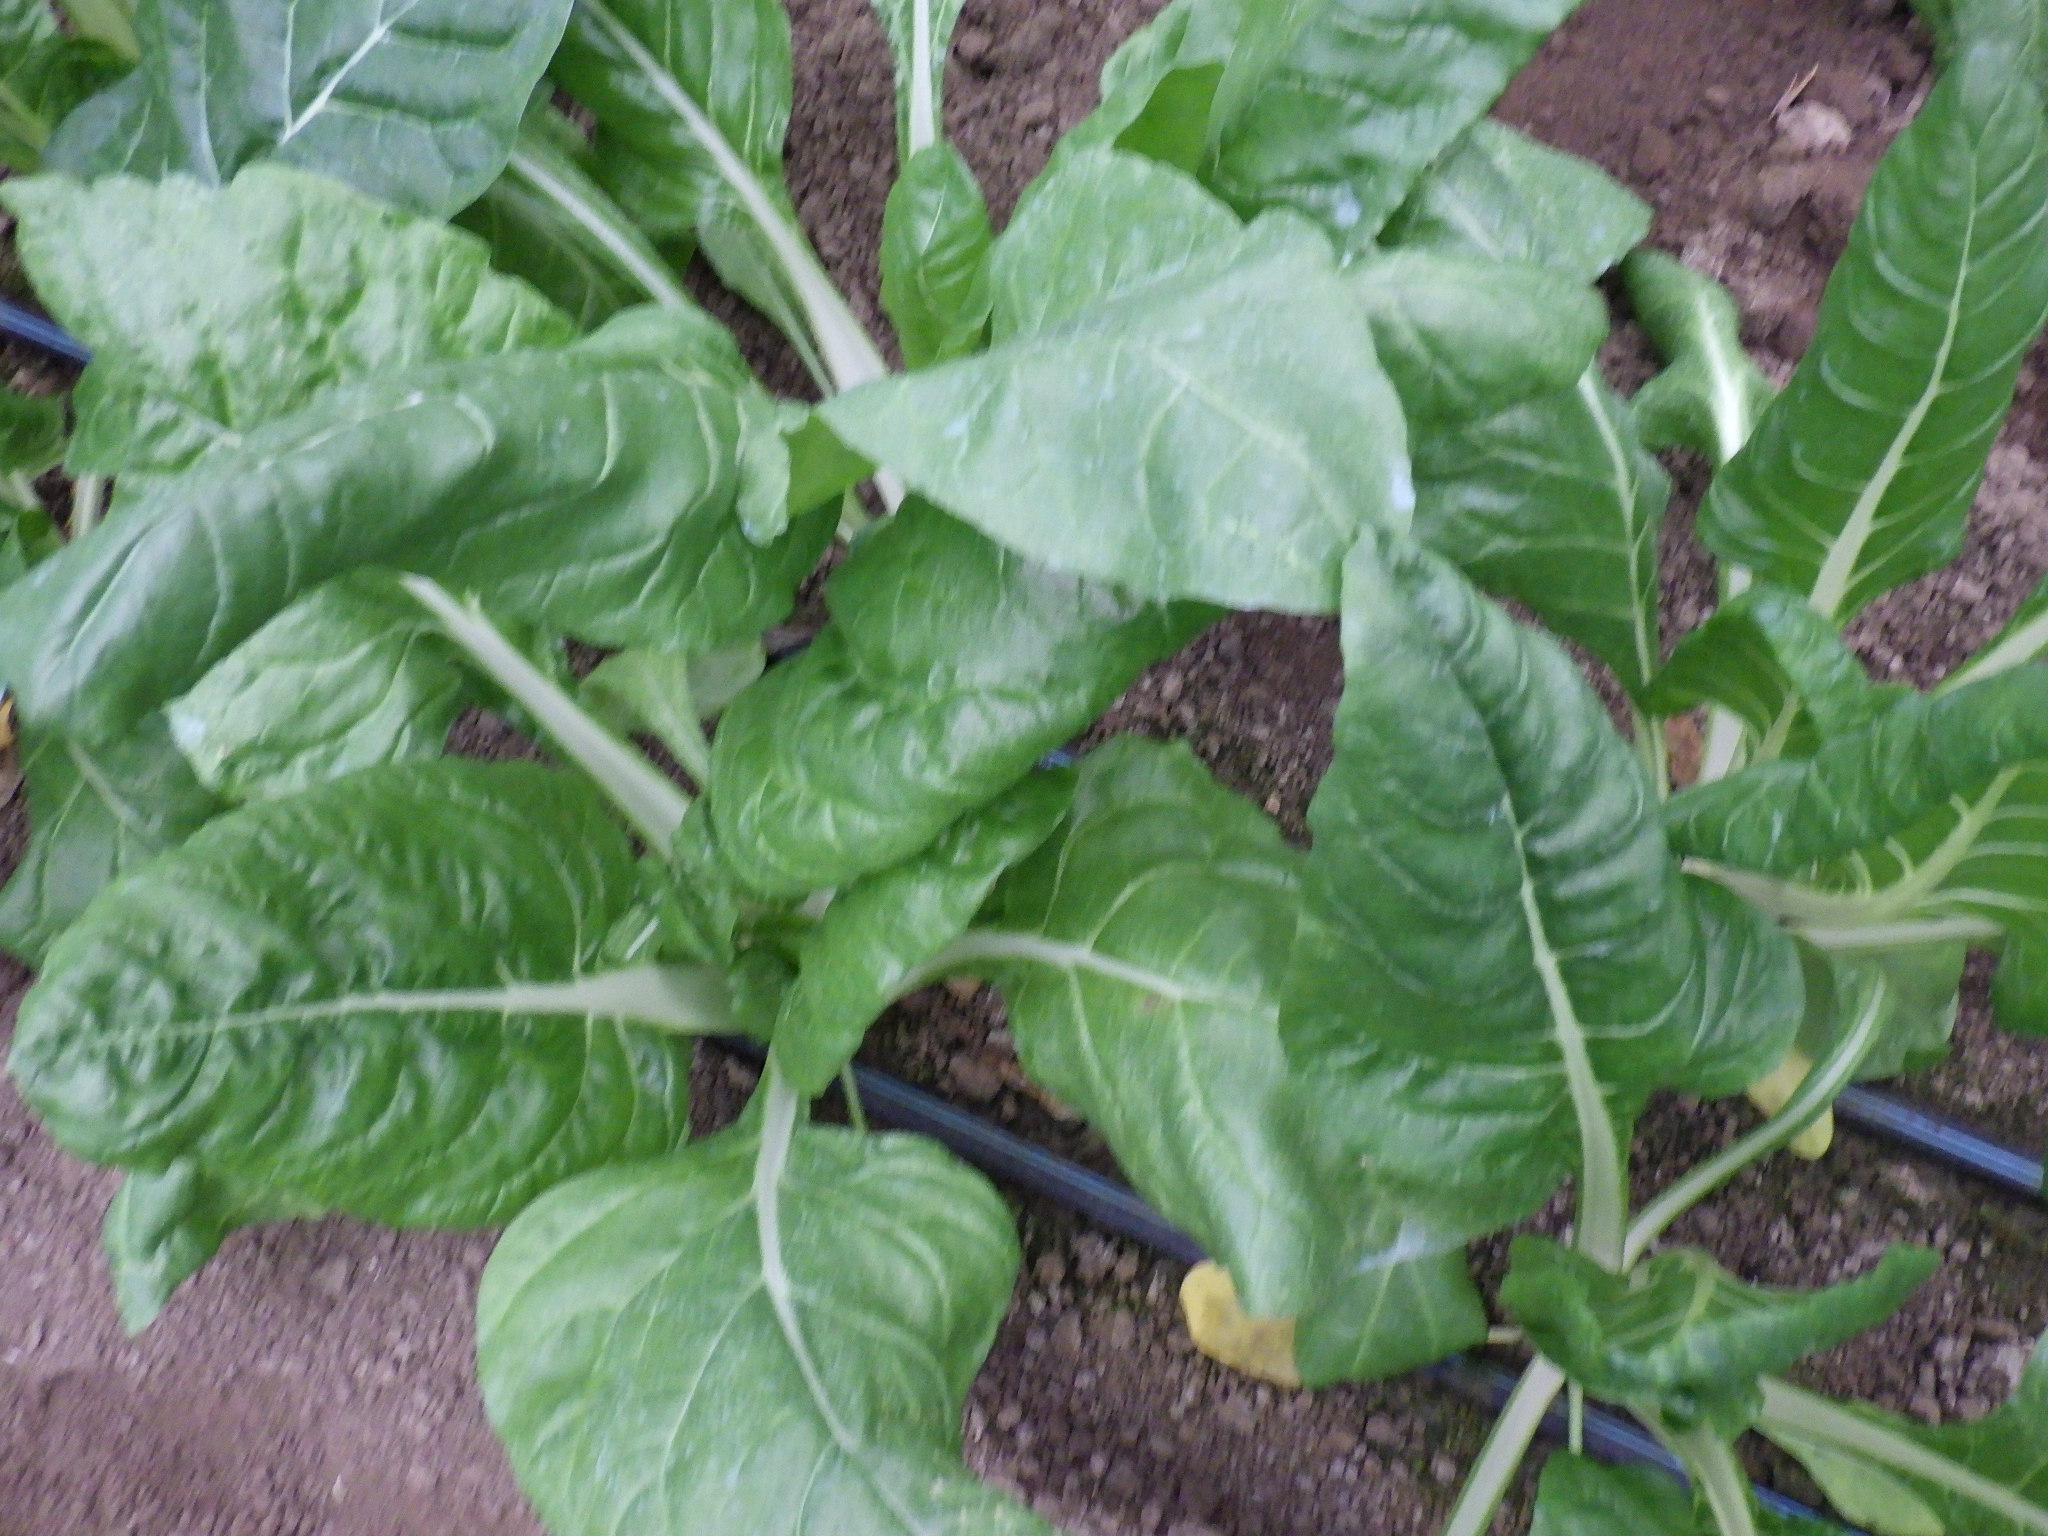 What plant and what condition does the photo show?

chard, healthy
